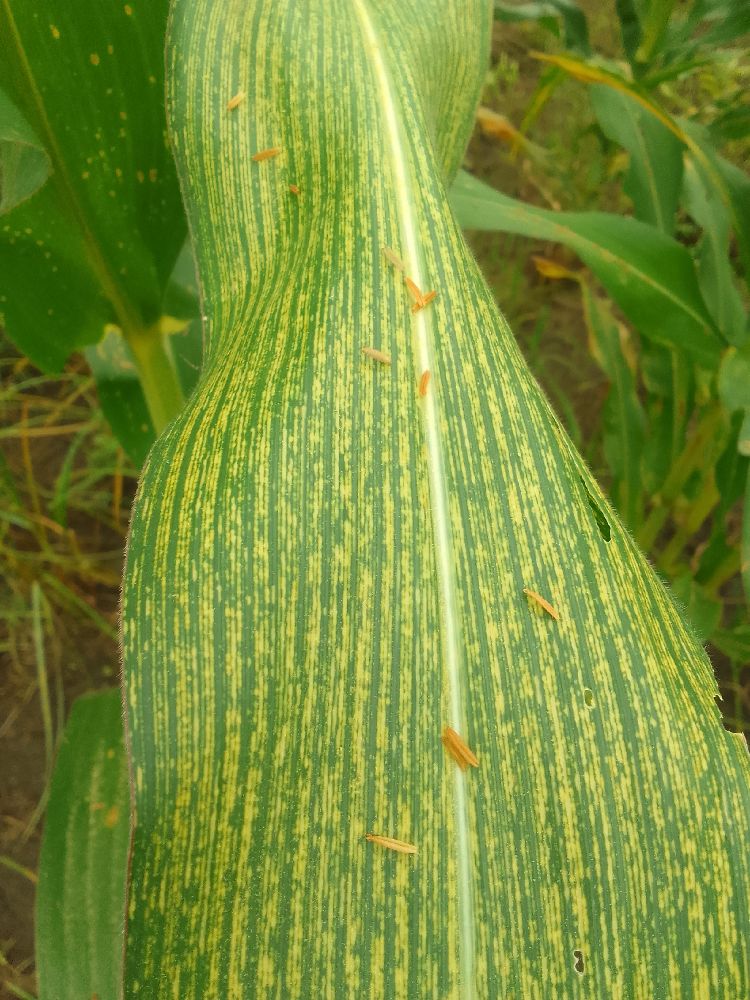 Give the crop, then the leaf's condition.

maize, maize streak virus
